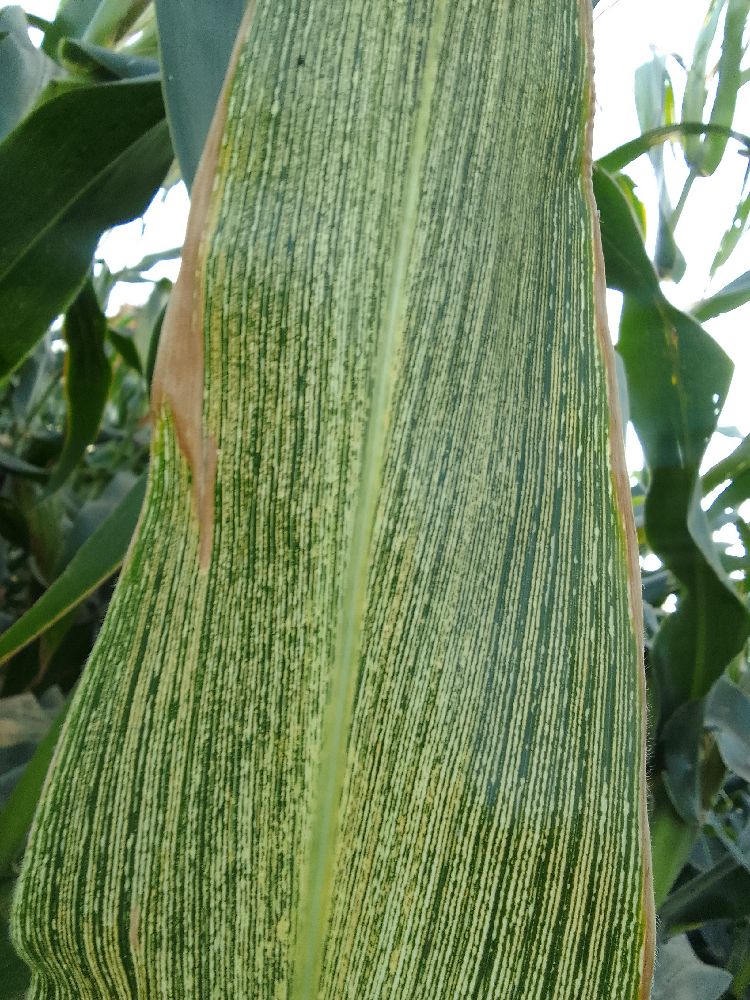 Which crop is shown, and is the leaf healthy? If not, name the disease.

maize, maize streak virus
